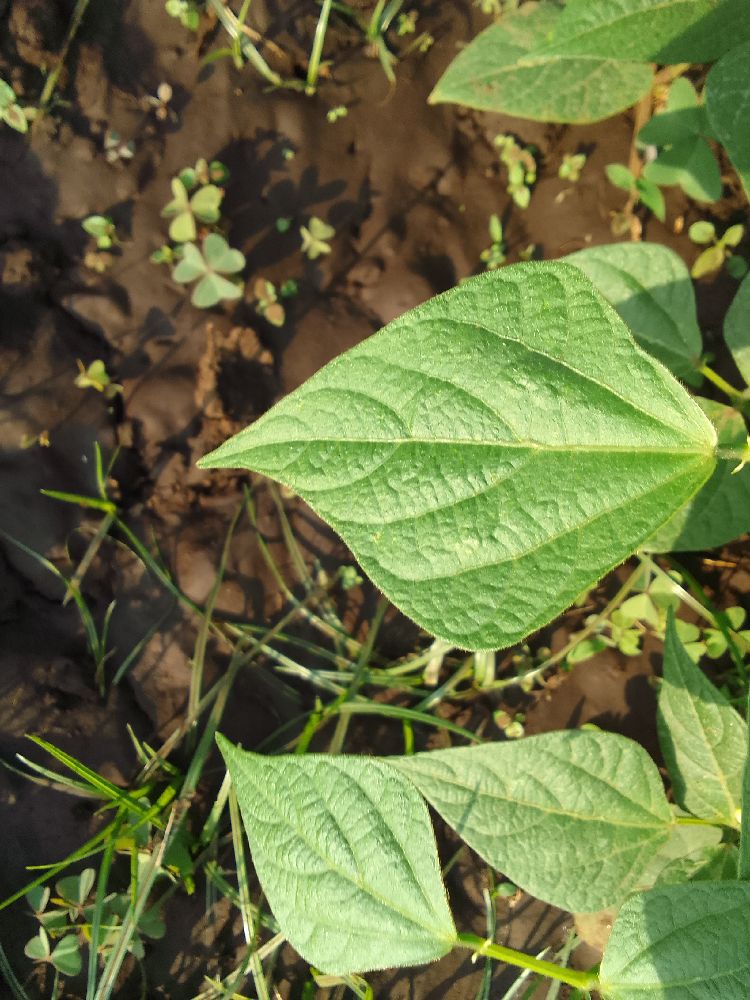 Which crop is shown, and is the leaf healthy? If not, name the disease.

common bean, healthy
